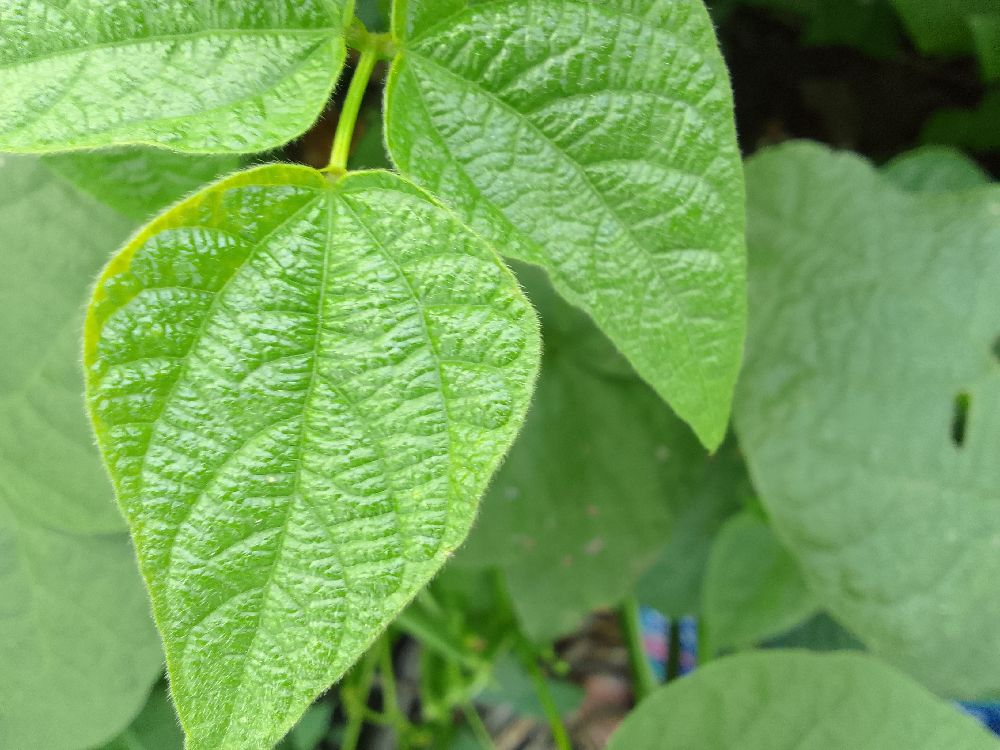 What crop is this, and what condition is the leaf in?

common bean, healthy
